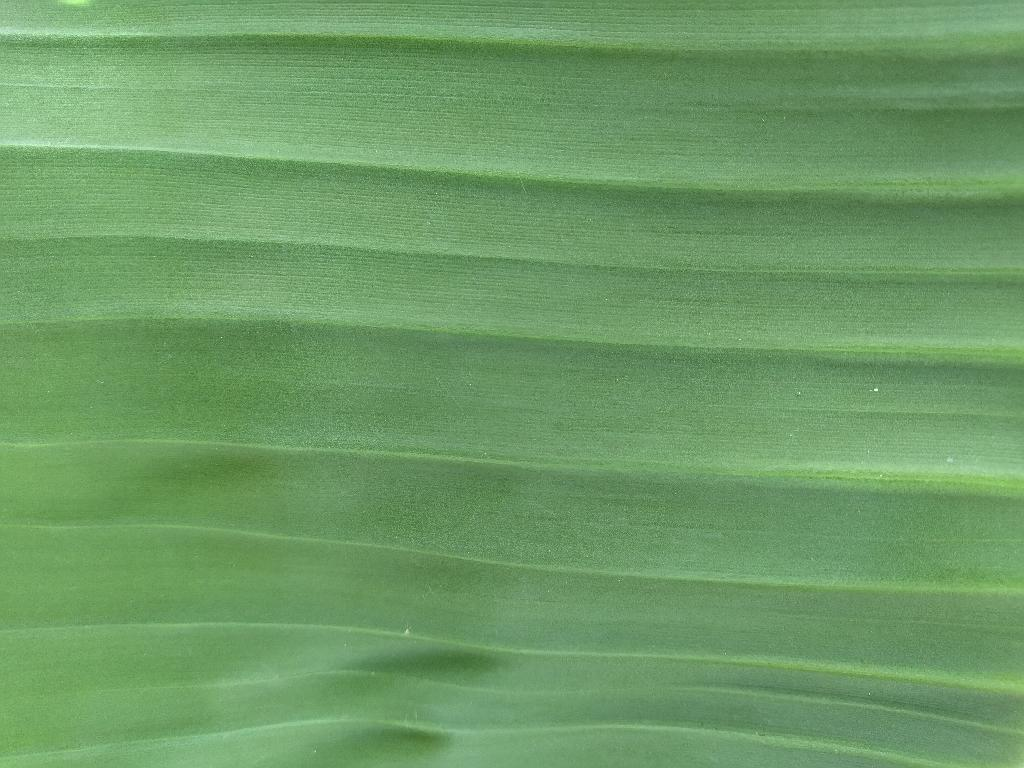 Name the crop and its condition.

banana, healthy
